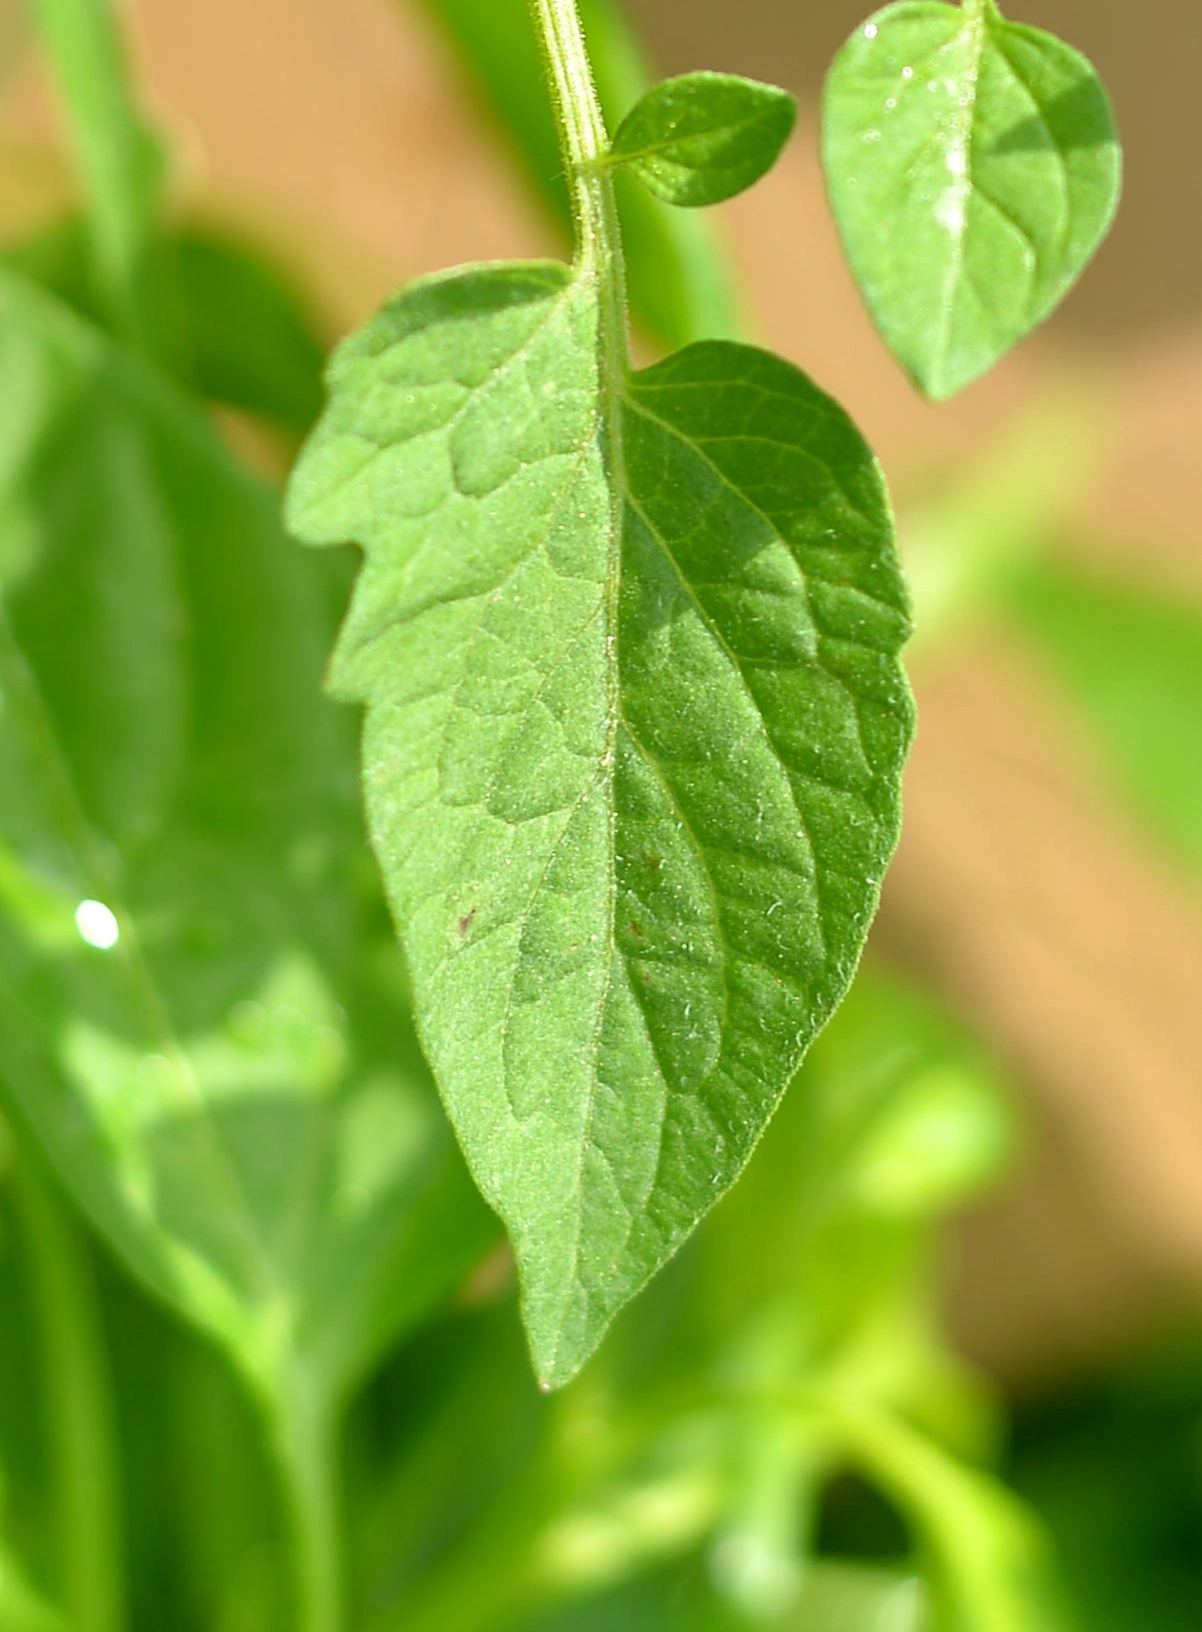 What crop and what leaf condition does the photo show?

tomato, healthy
